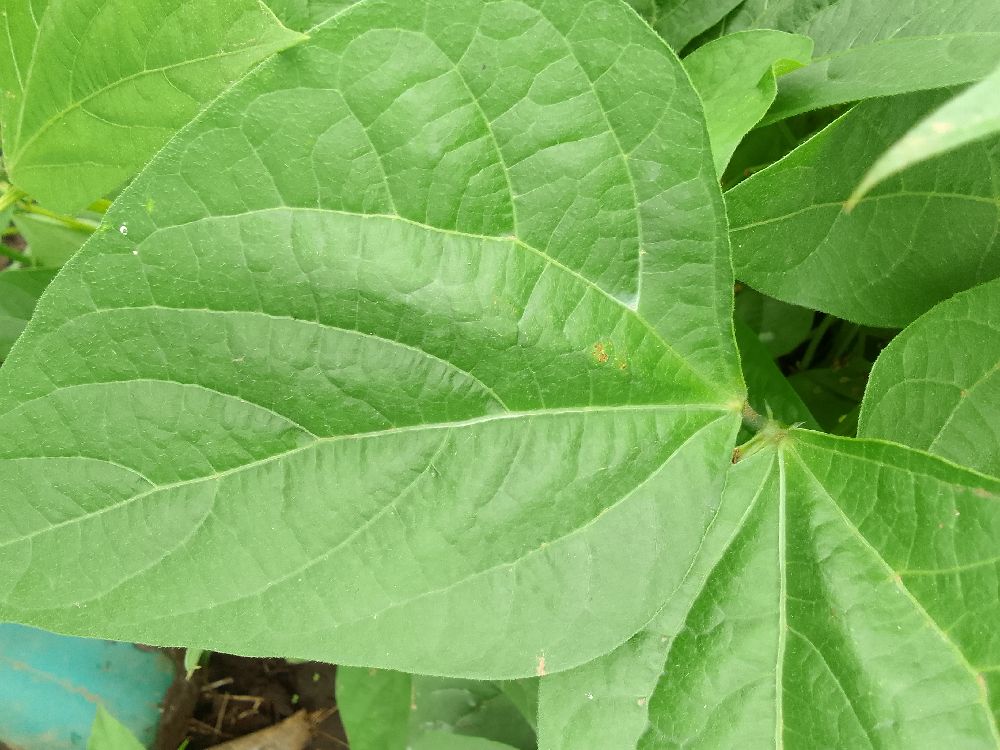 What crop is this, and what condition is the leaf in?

common bean, healthy
